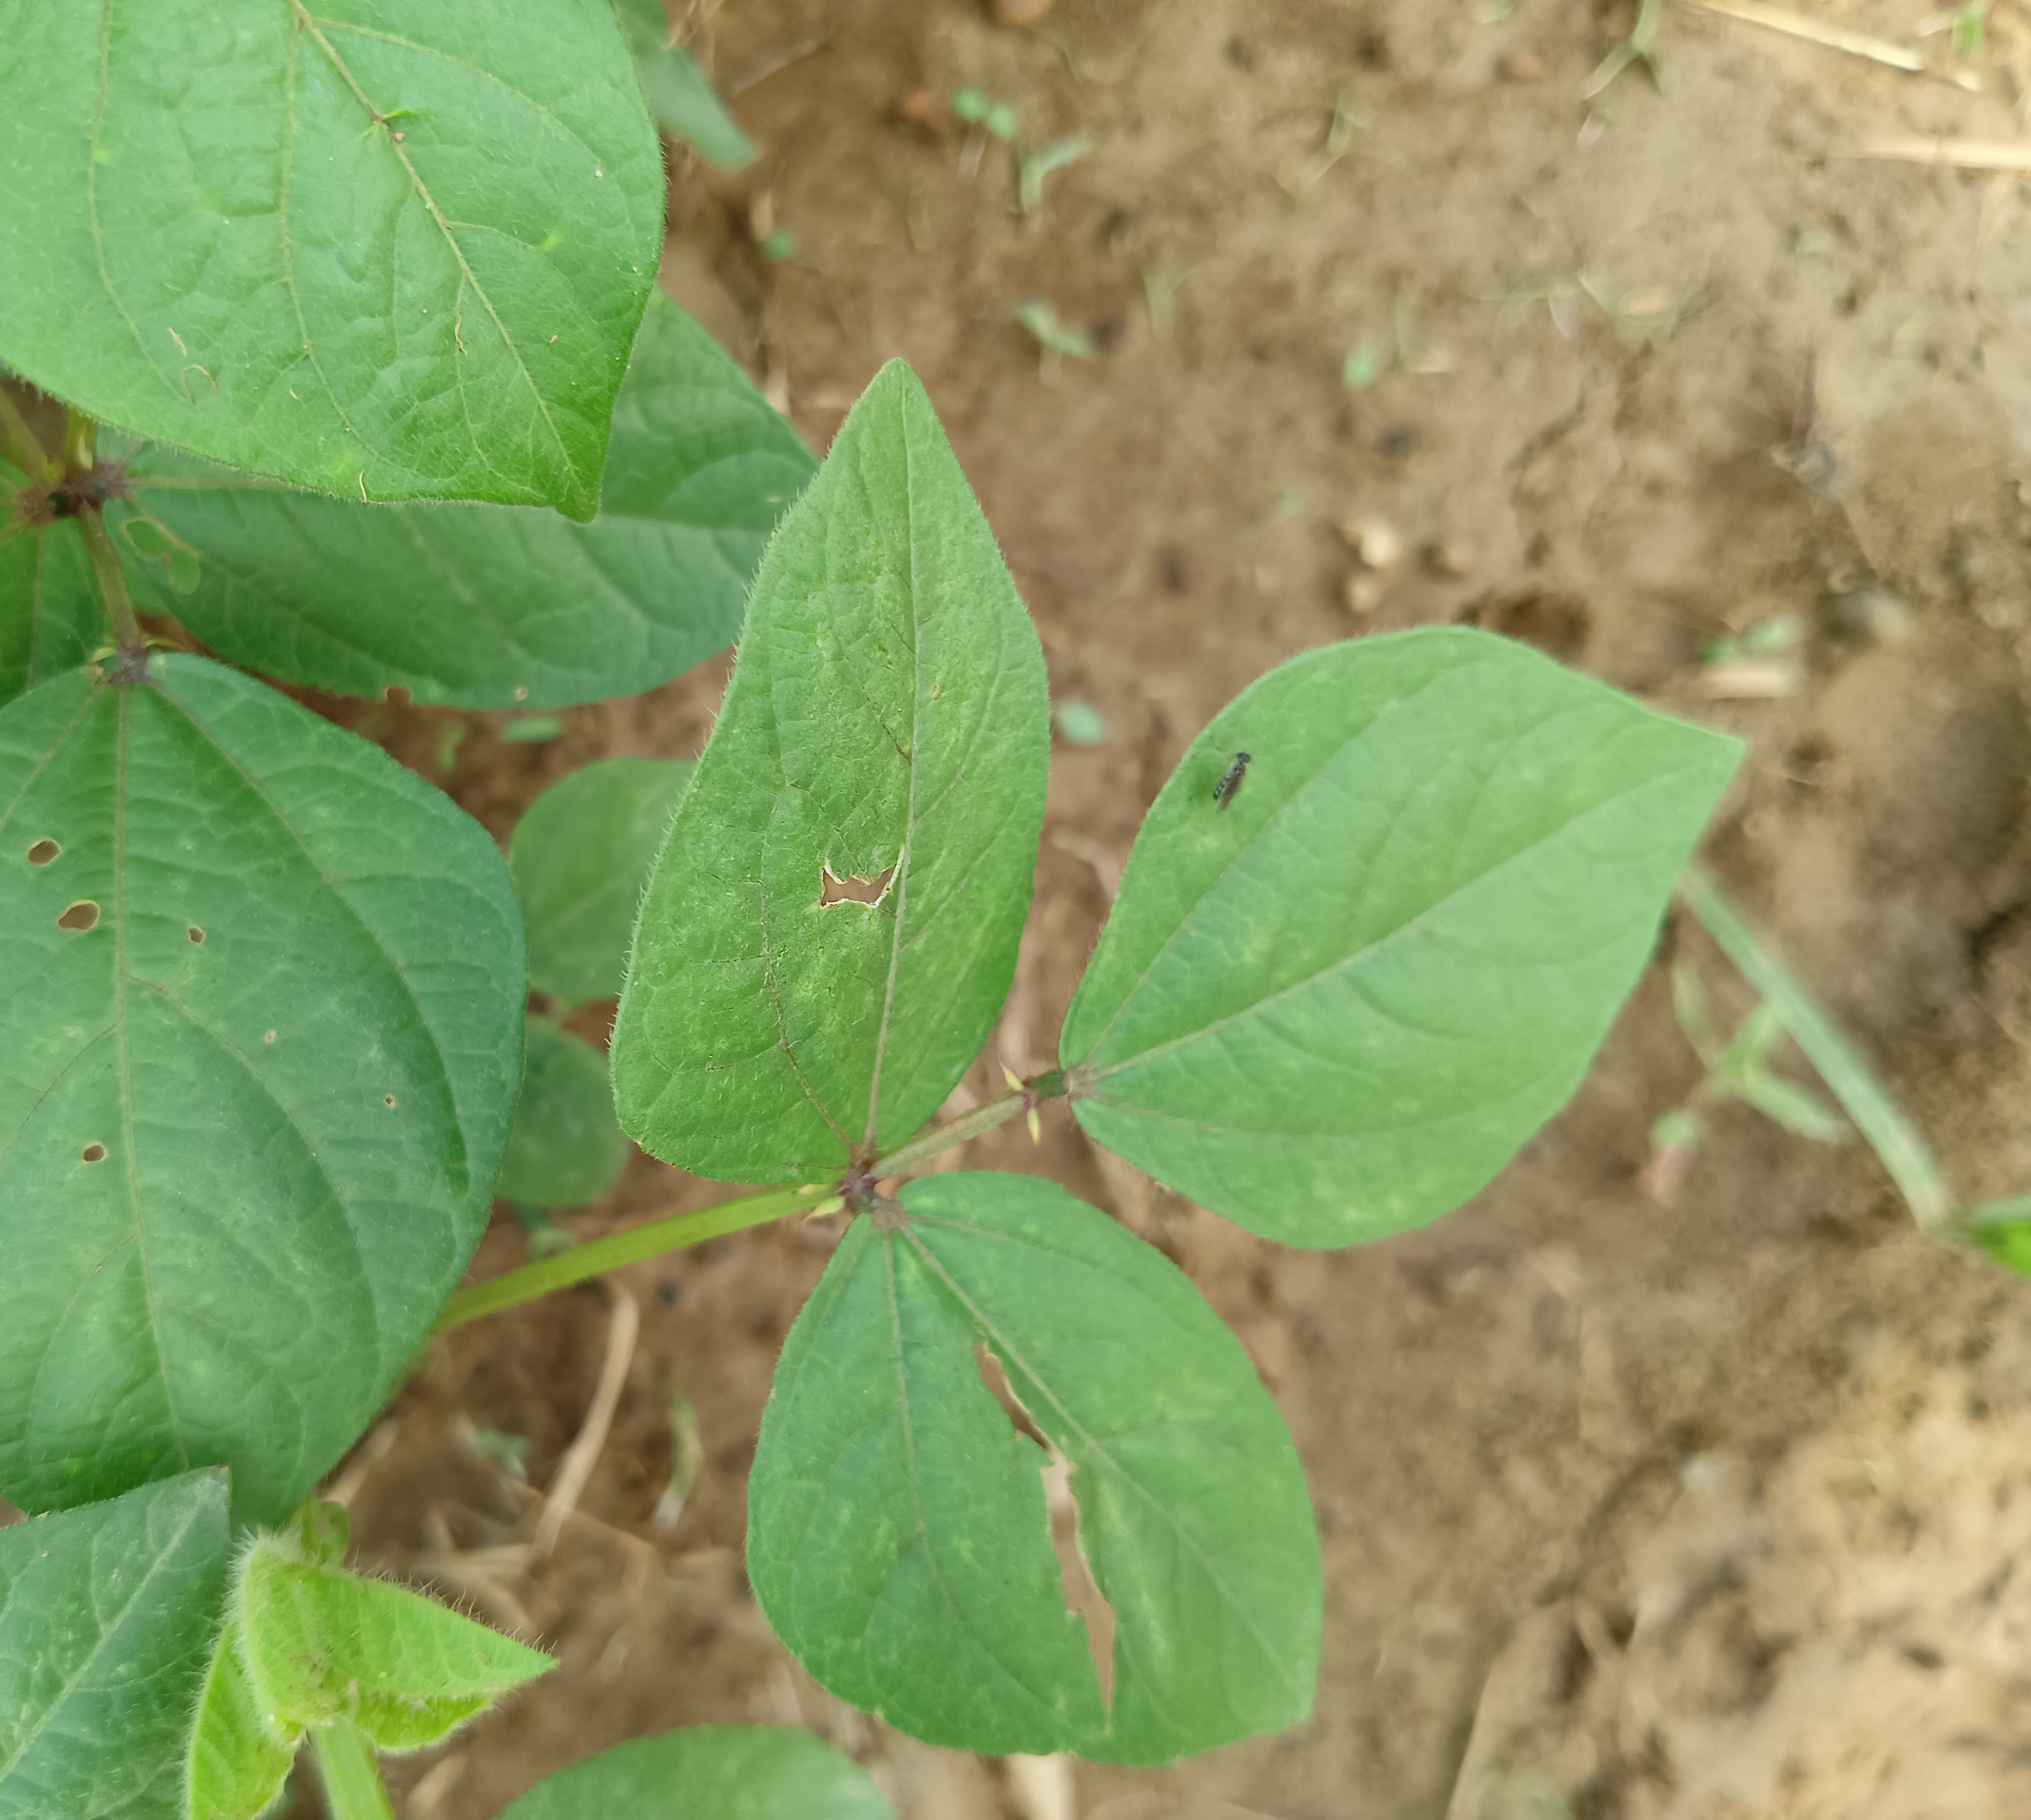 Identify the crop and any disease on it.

mungbean, healthy
